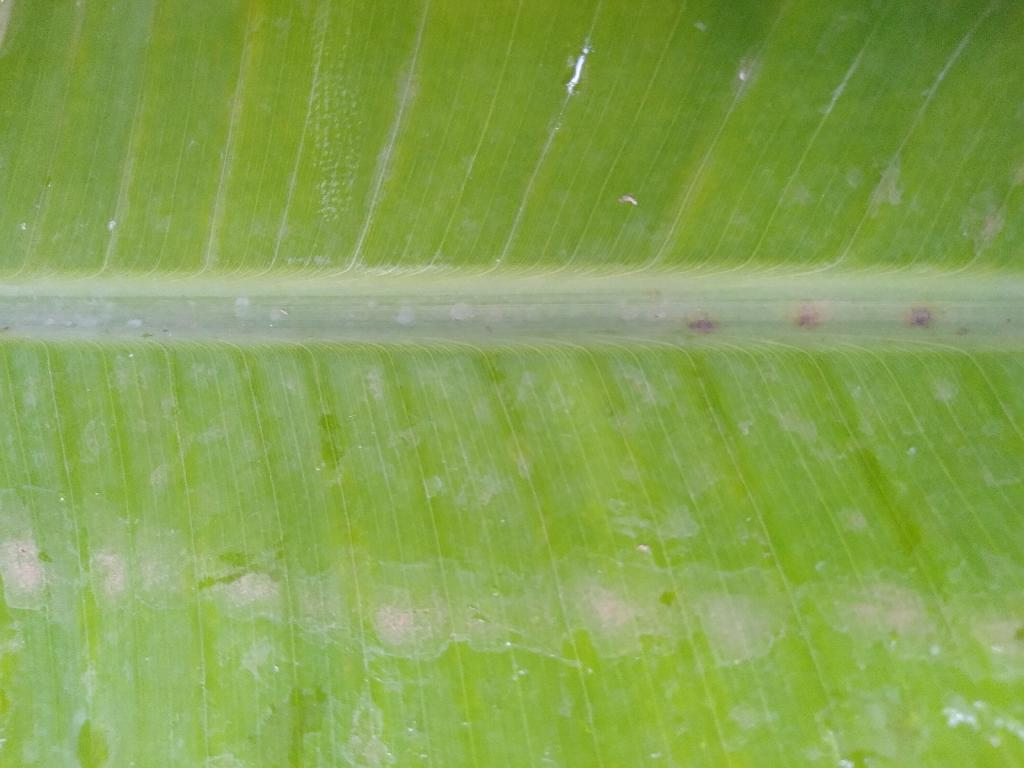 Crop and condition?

banana, healthy
